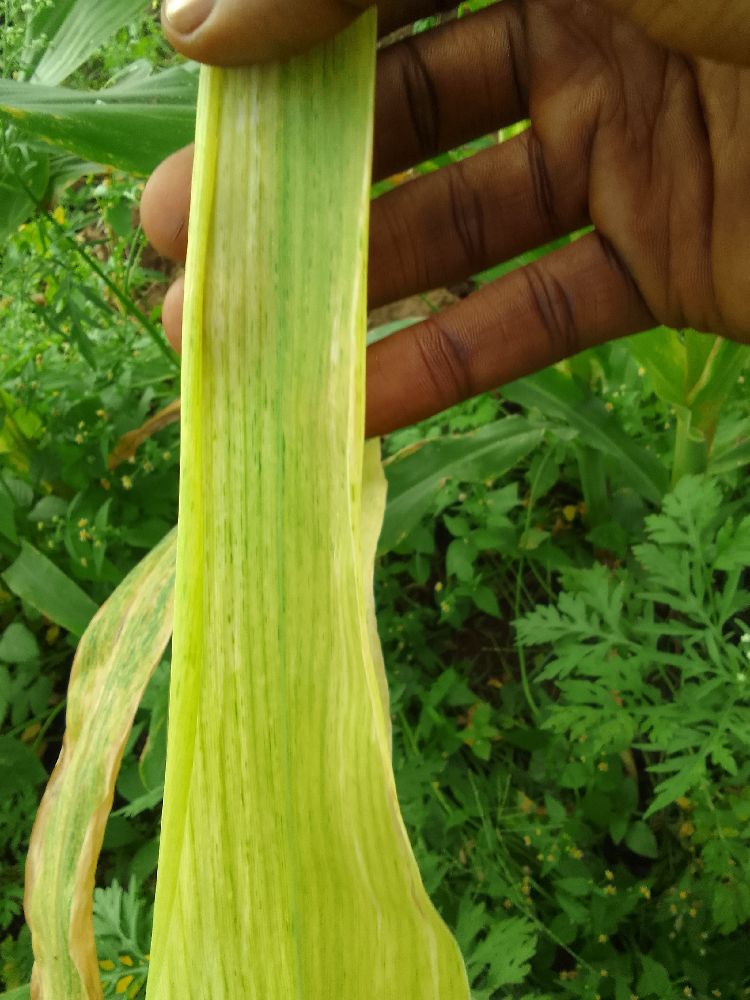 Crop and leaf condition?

maize, maize lethal necrosis
